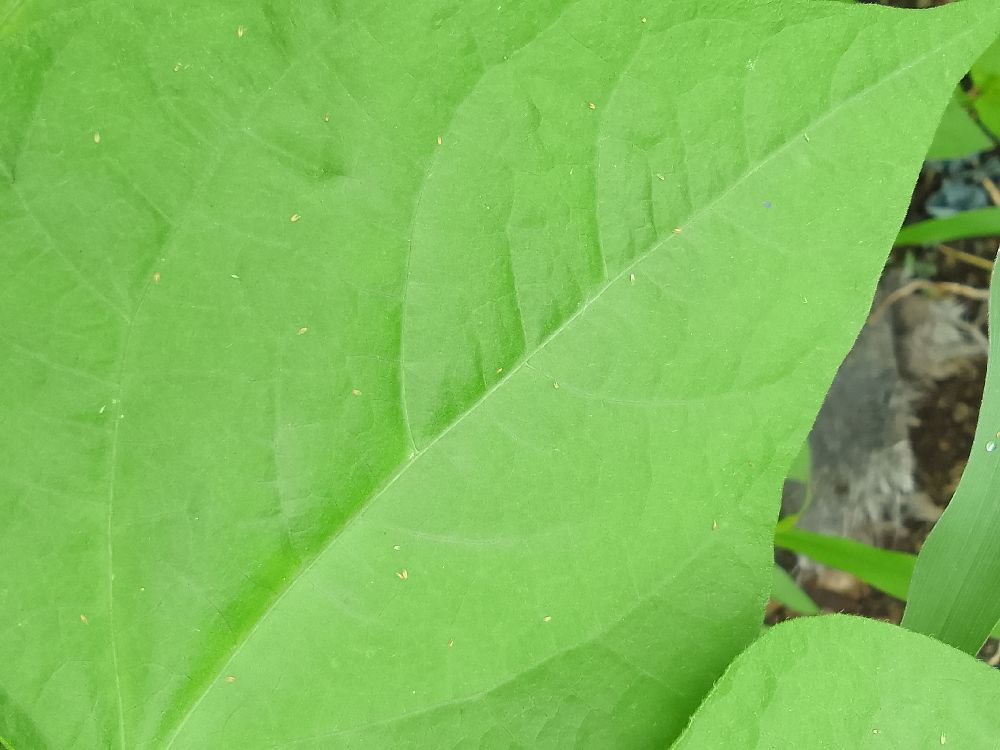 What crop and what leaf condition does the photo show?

common bean, healthy
